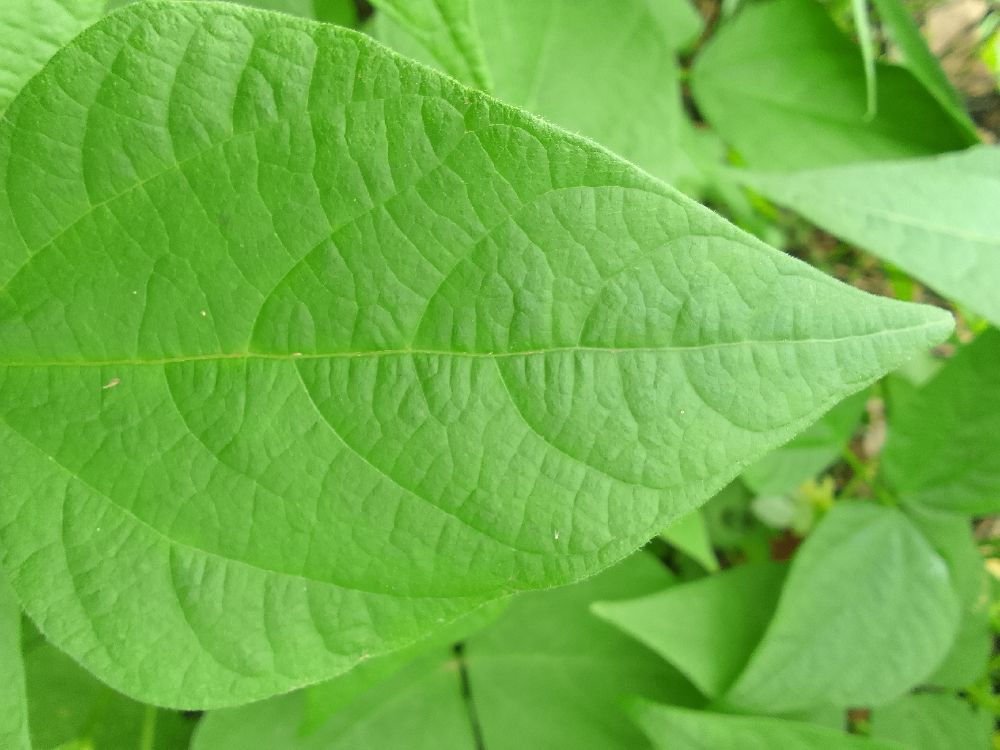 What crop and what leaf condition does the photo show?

common bean, healthy
